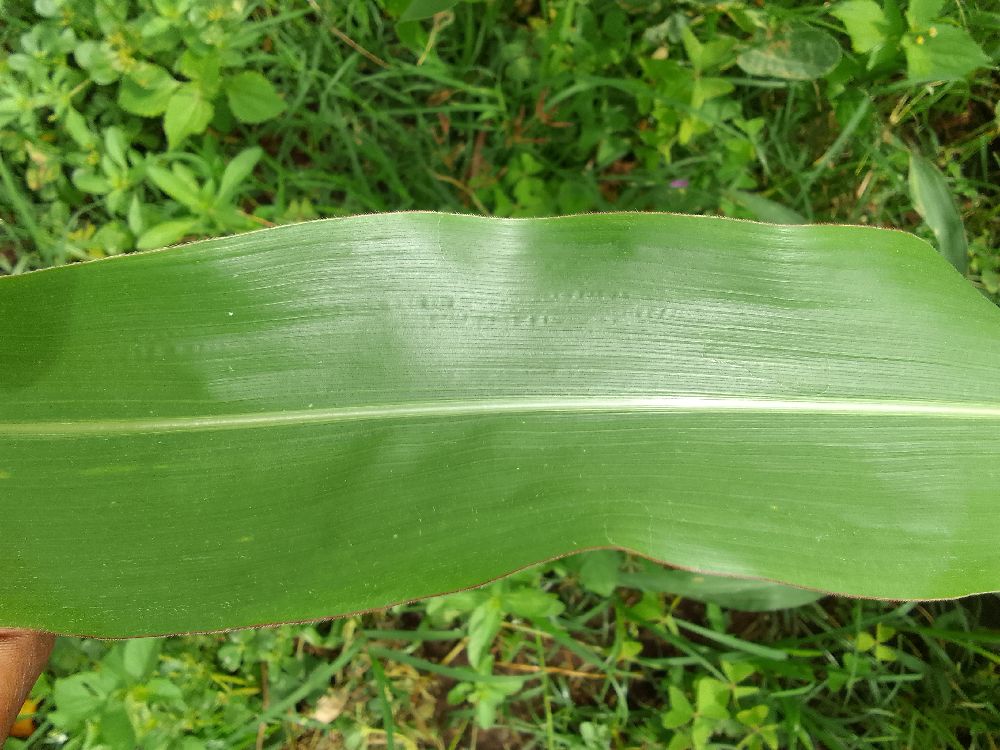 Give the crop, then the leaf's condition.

maize, healthy
